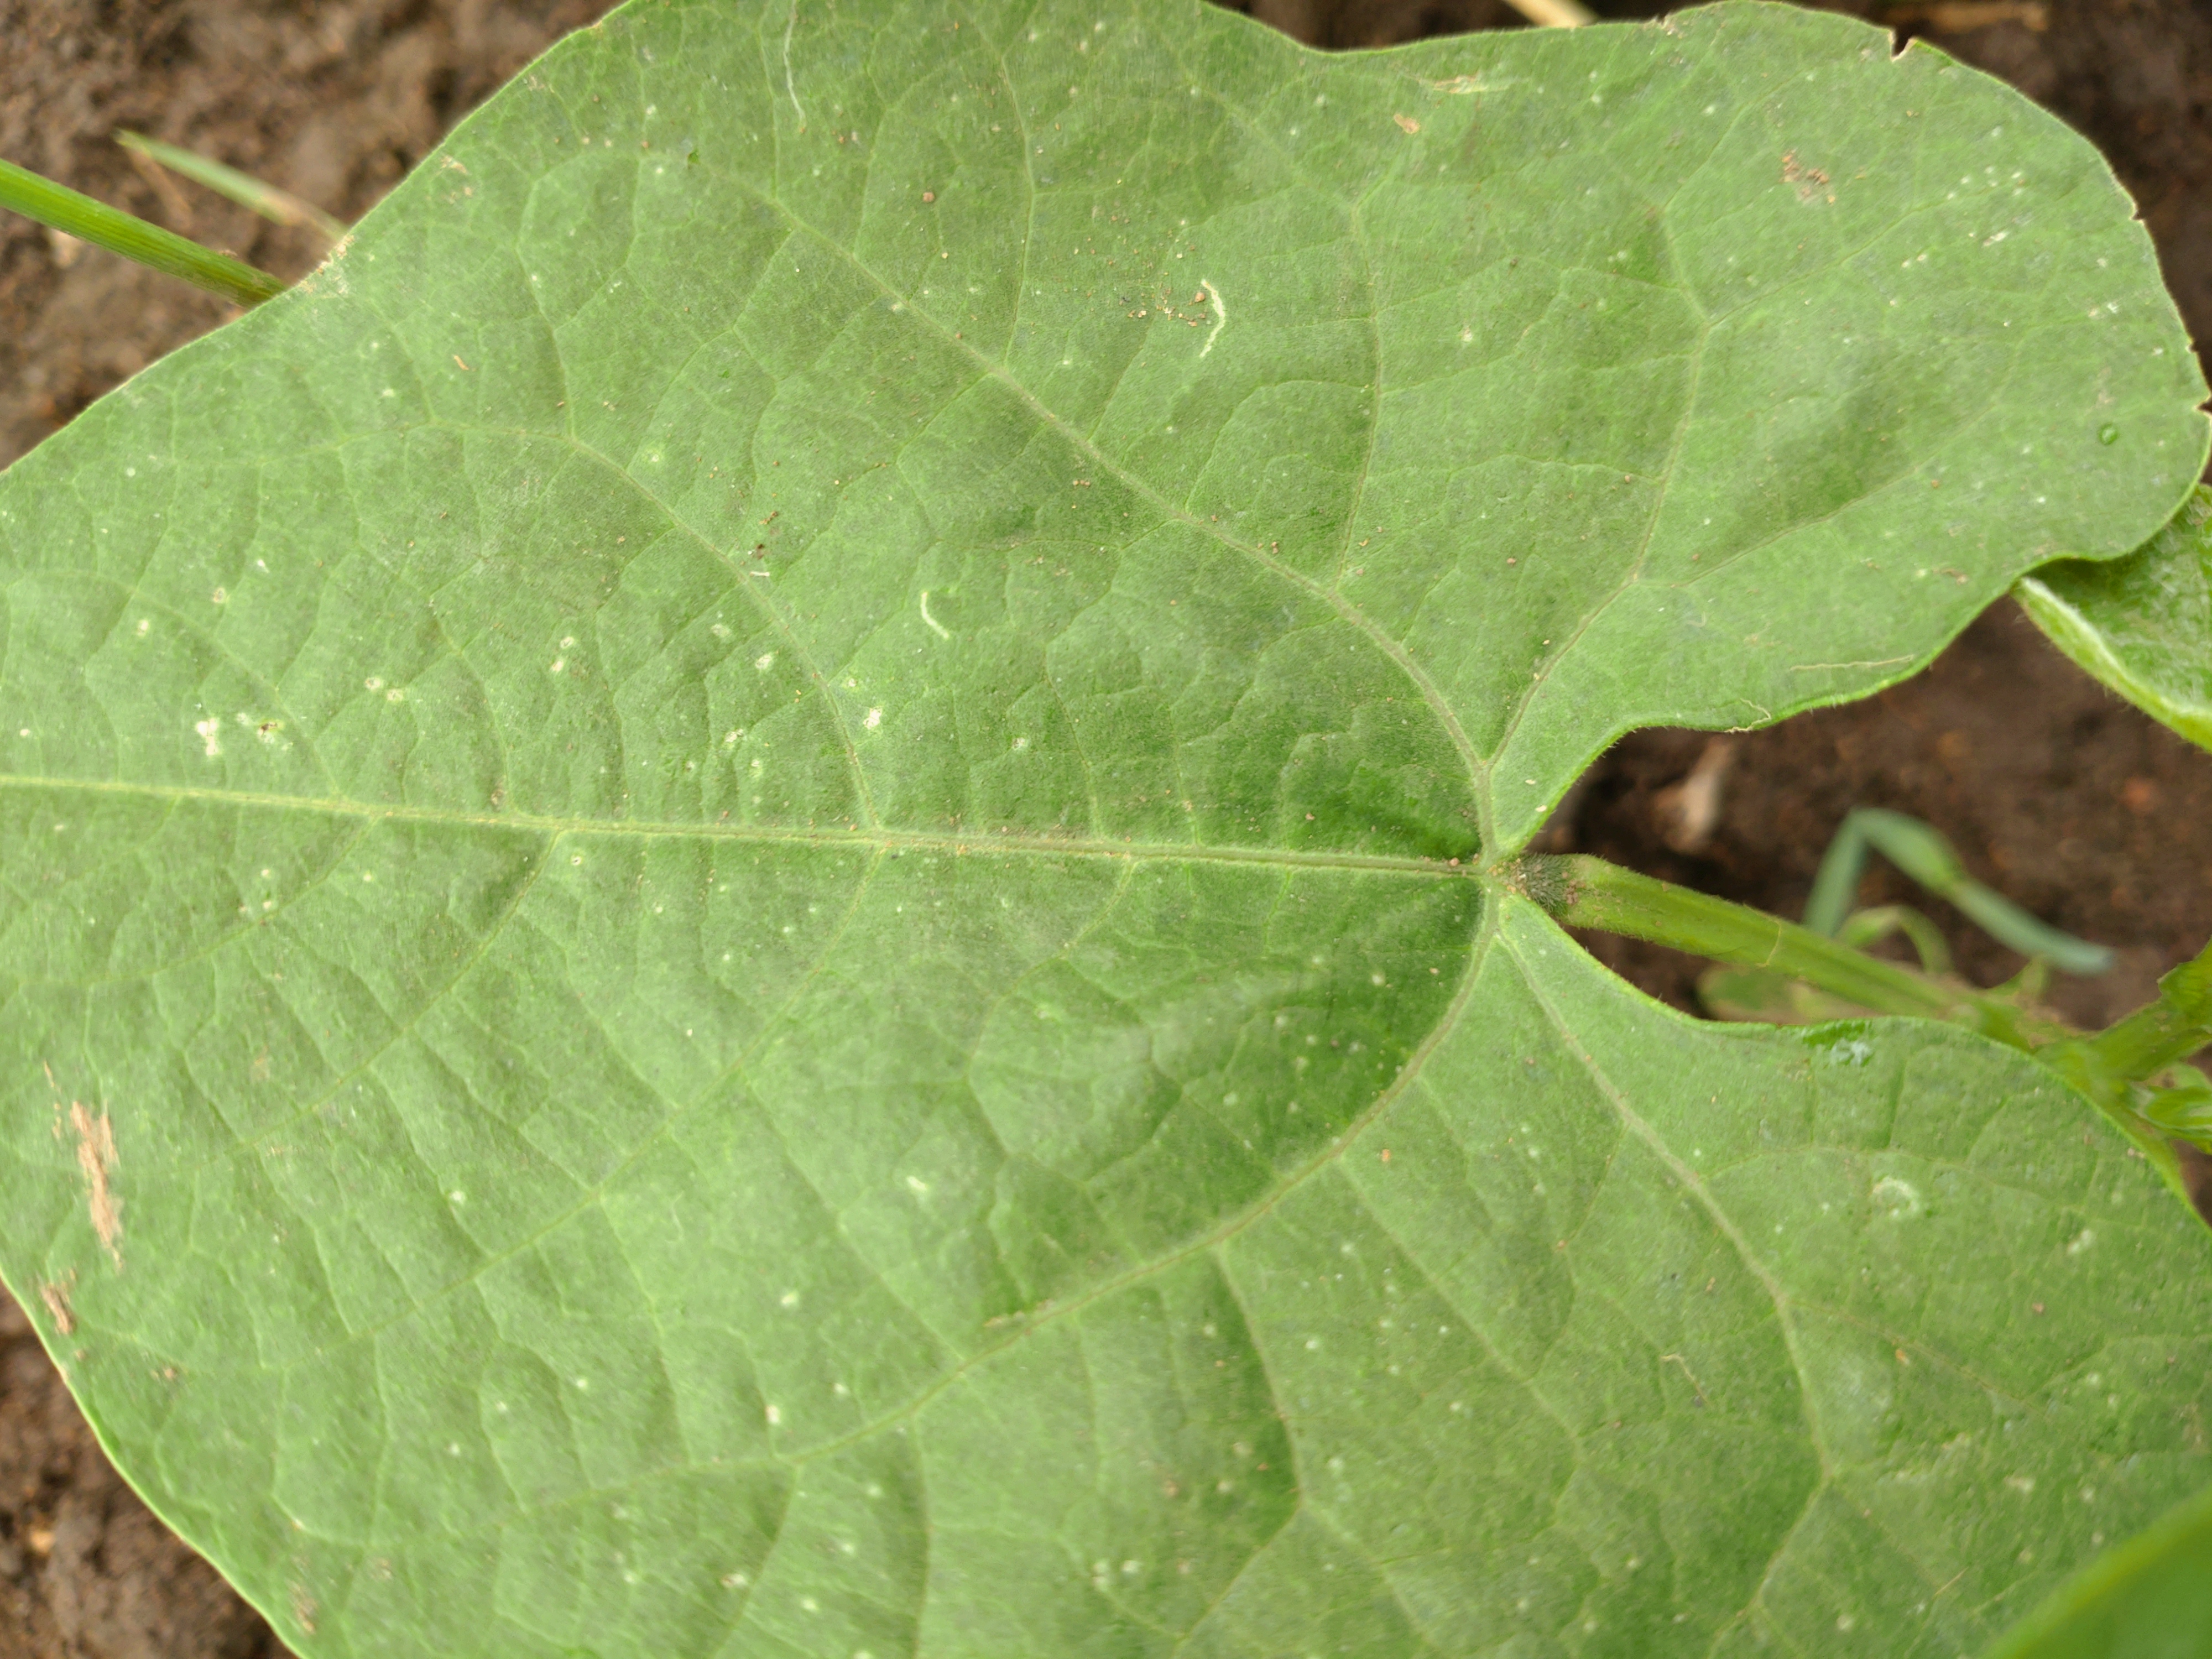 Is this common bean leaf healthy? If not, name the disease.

healthy
